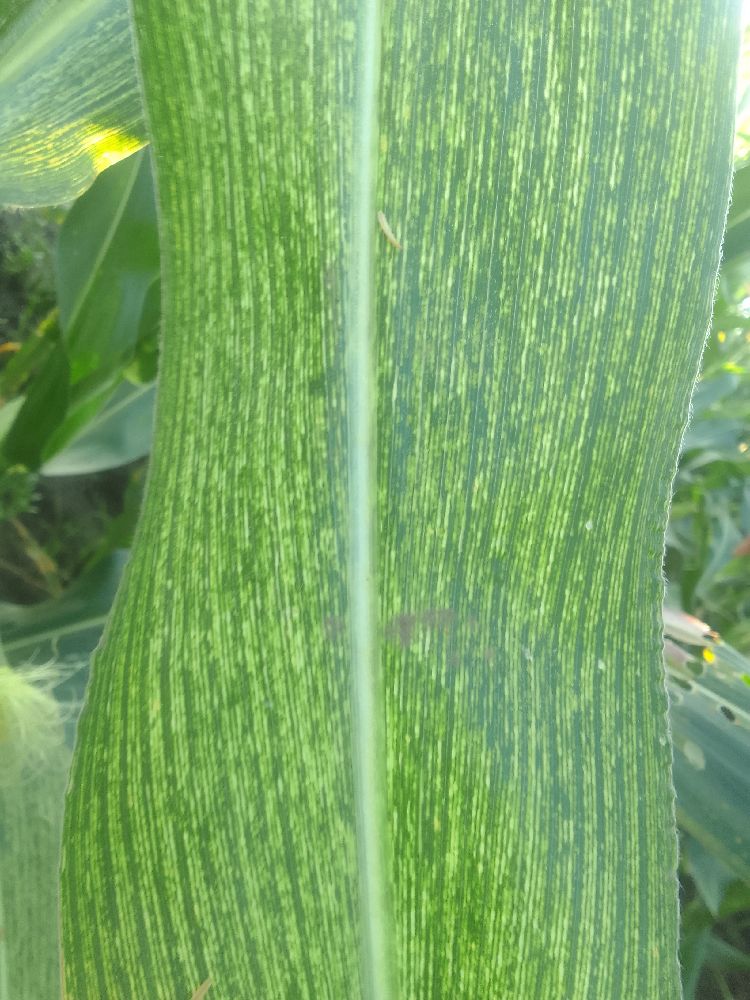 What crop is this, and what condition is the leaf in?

maize, maize streak virus
